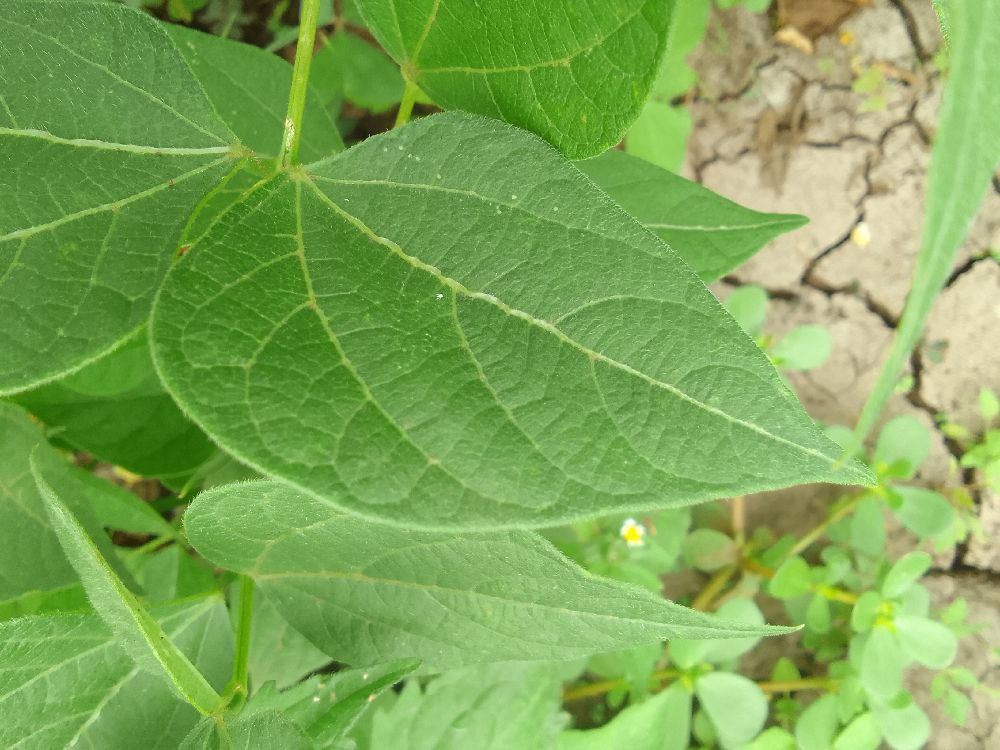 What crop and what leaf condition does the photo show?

common bean, healthy
